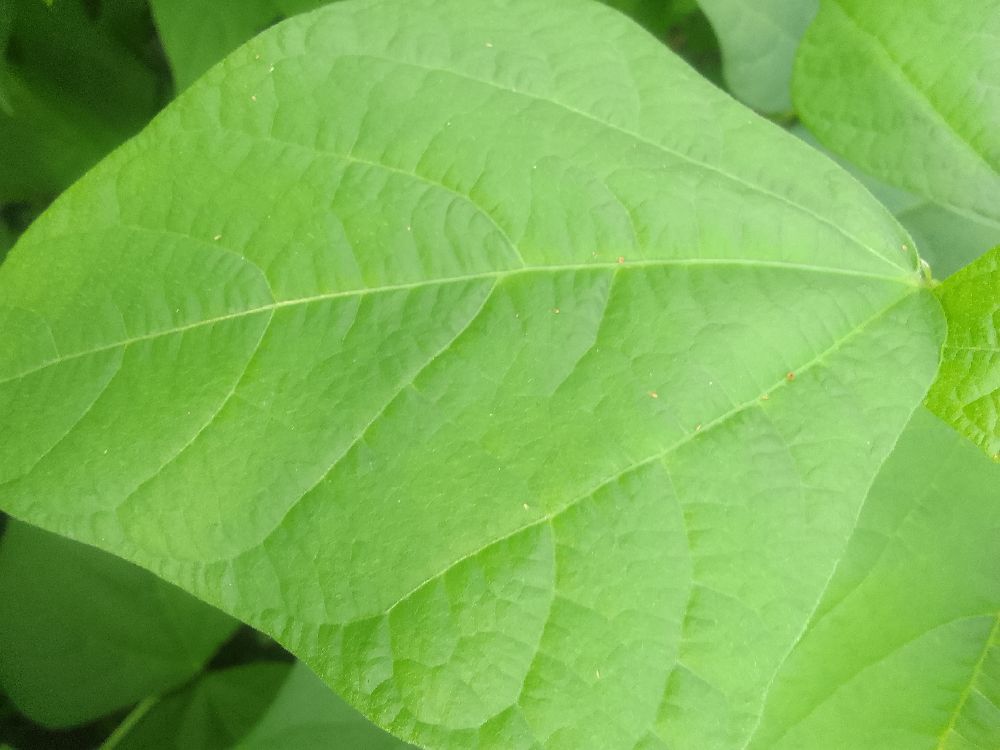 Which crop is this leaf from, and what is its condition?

common bean, healthy
